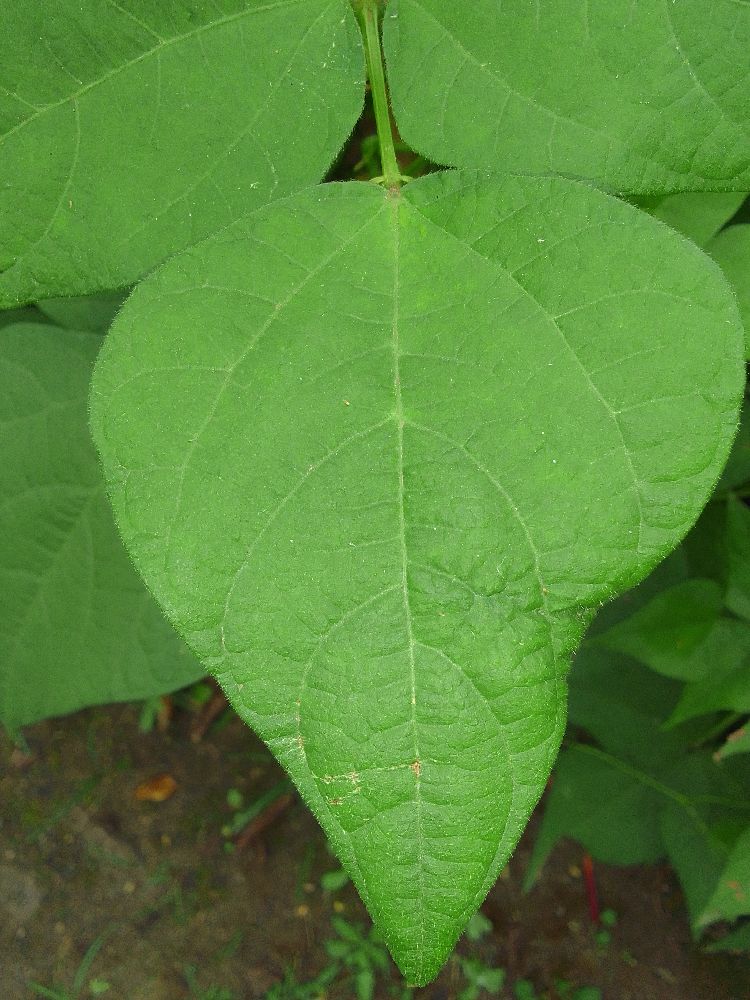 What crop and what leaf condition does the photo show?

common bean, healthy
